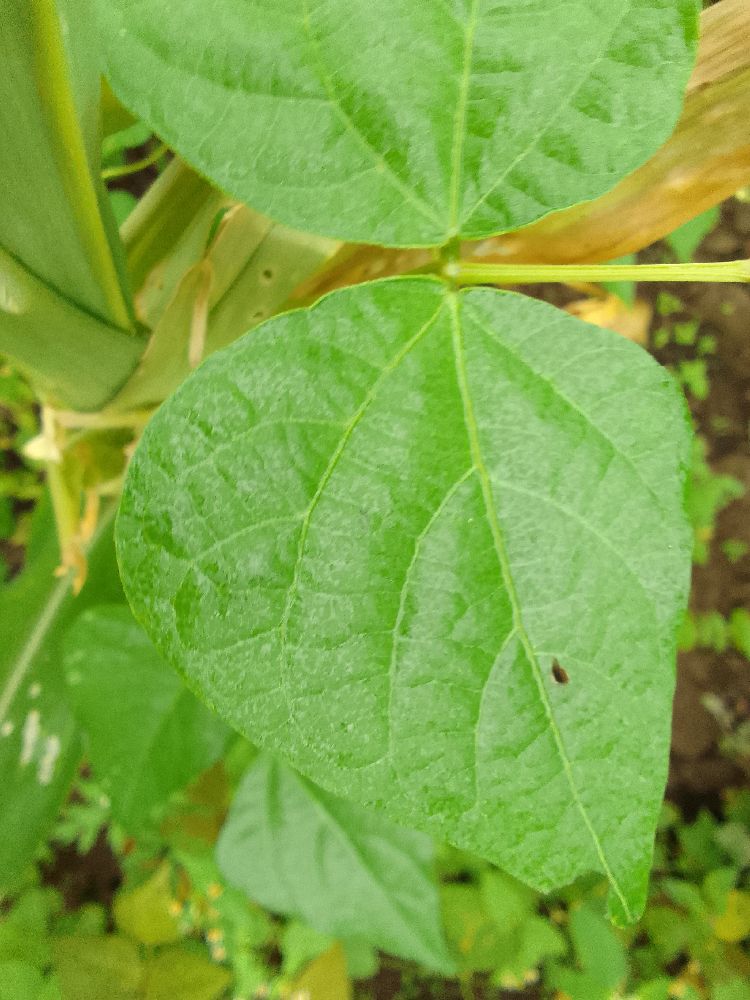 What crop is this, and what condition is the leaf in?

common bean, healthy
